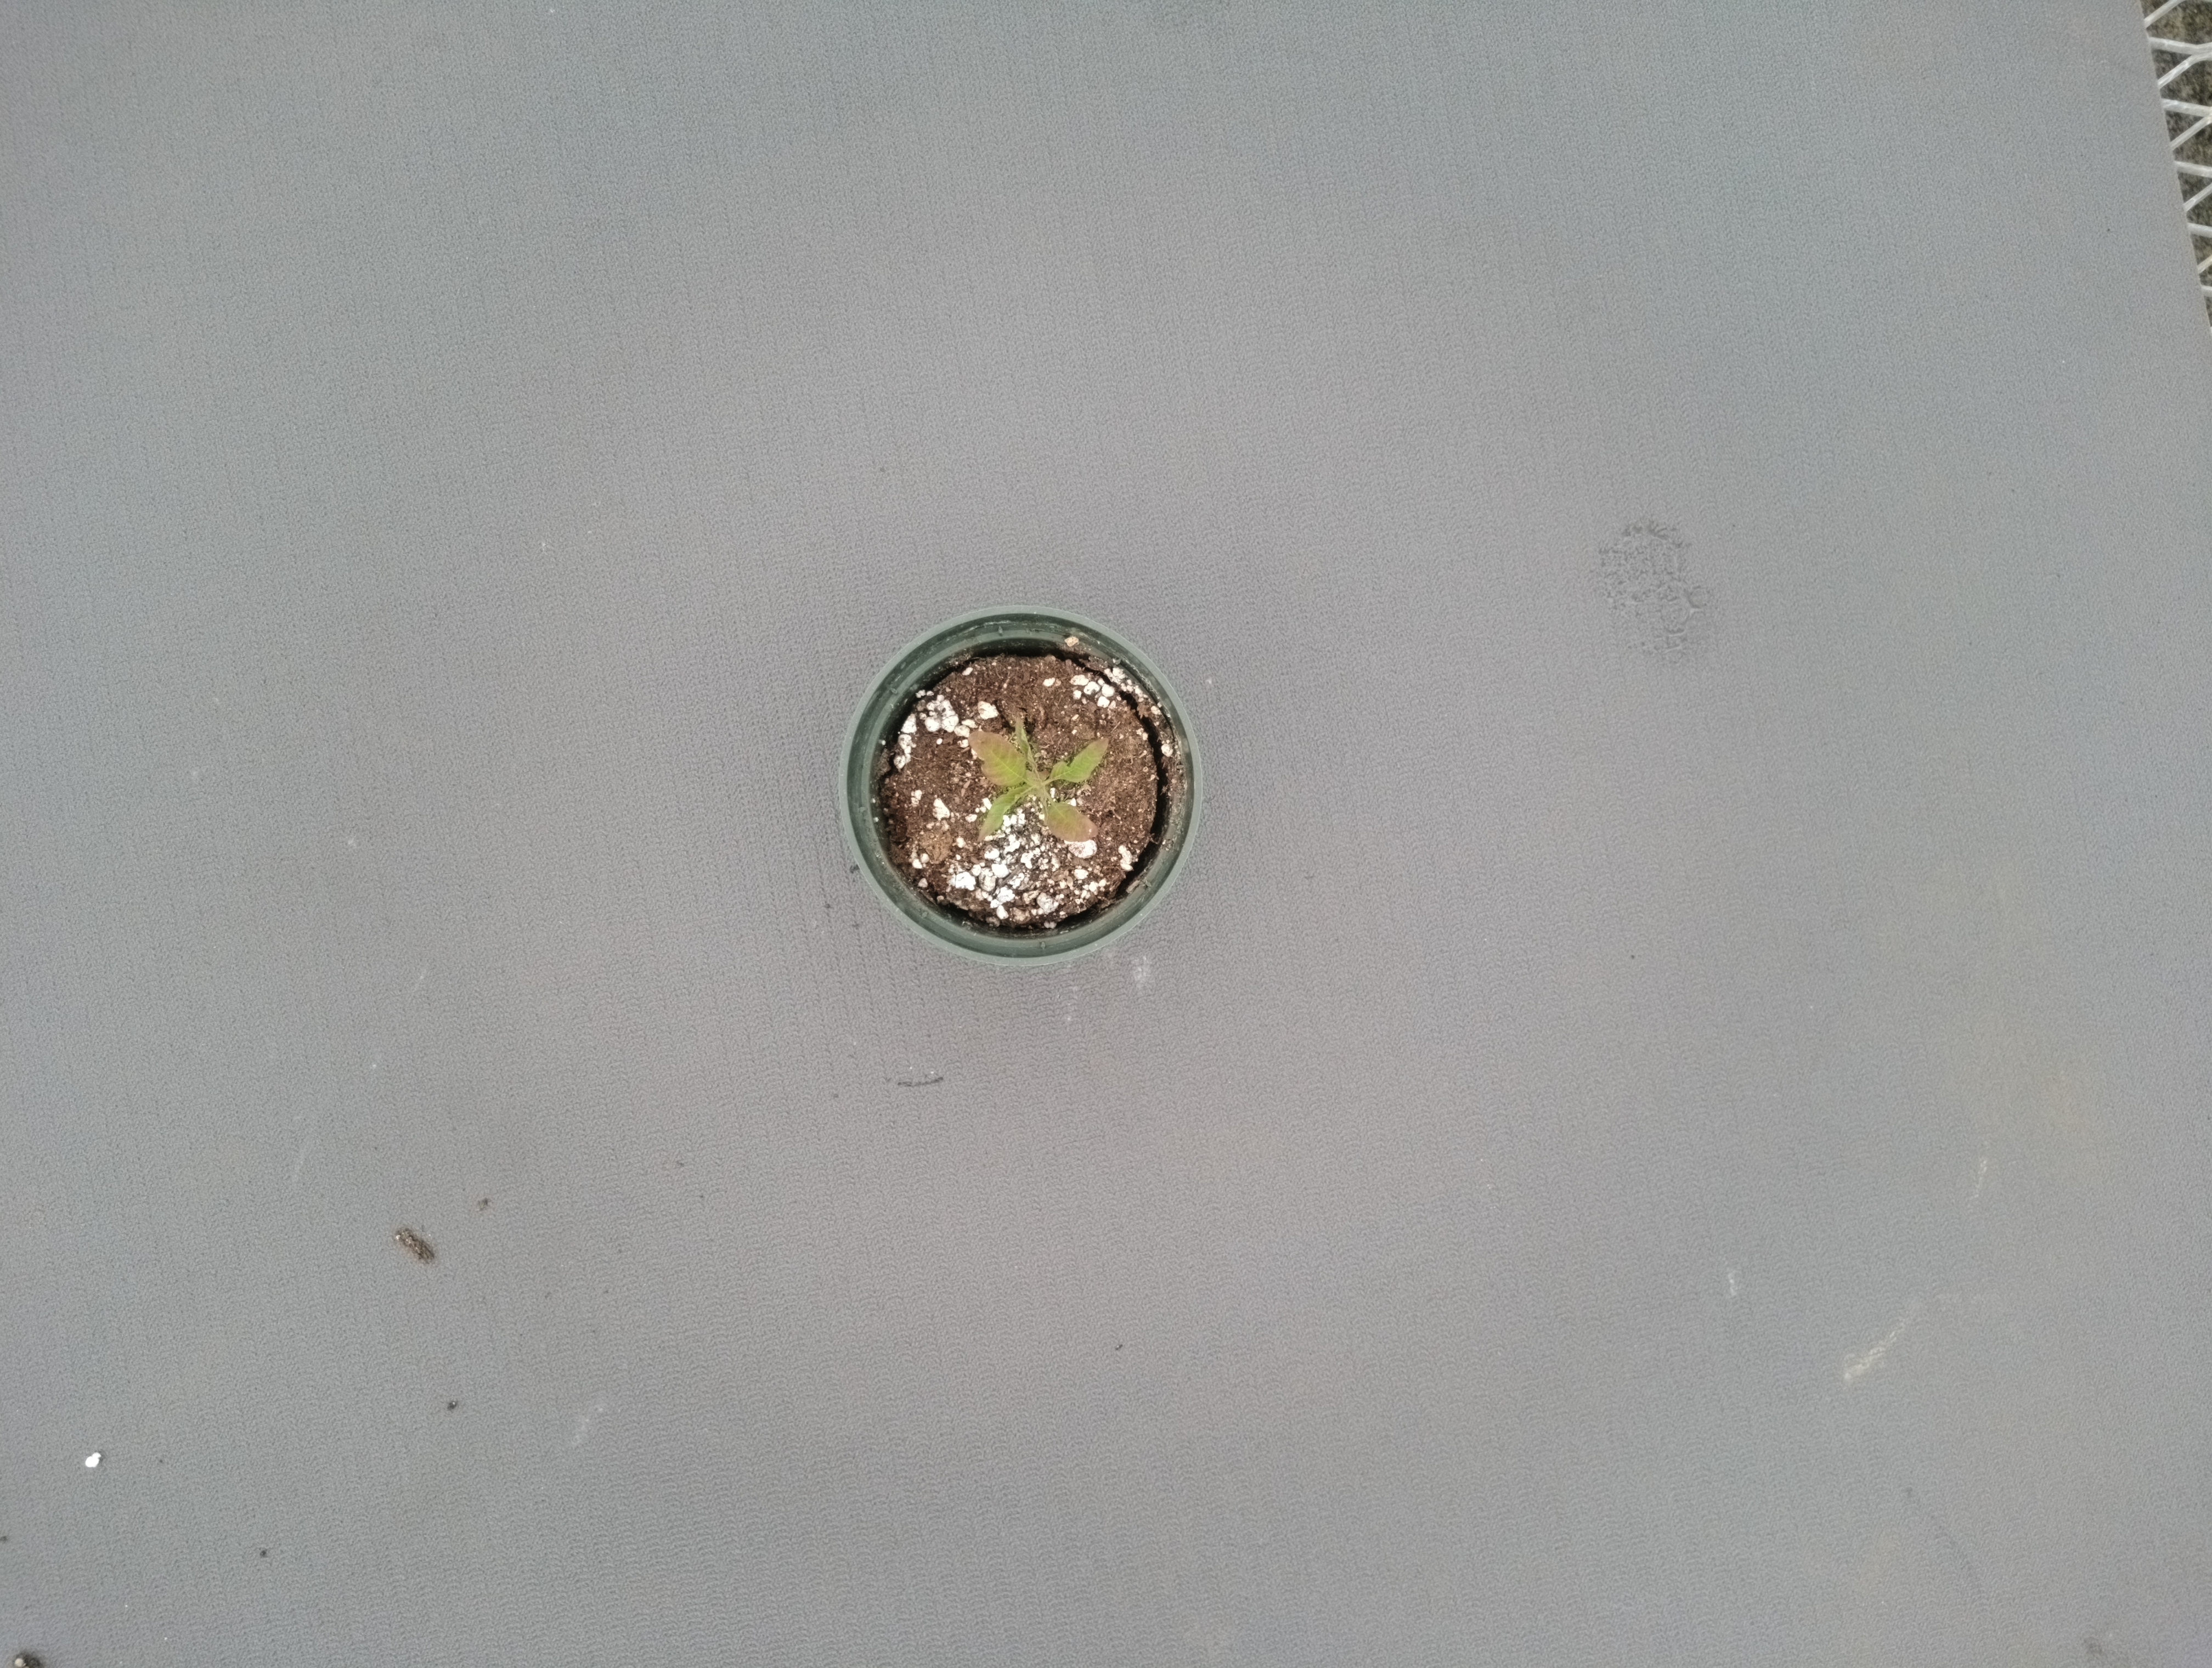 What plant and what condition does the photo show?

waterhemp, chlorosis only
